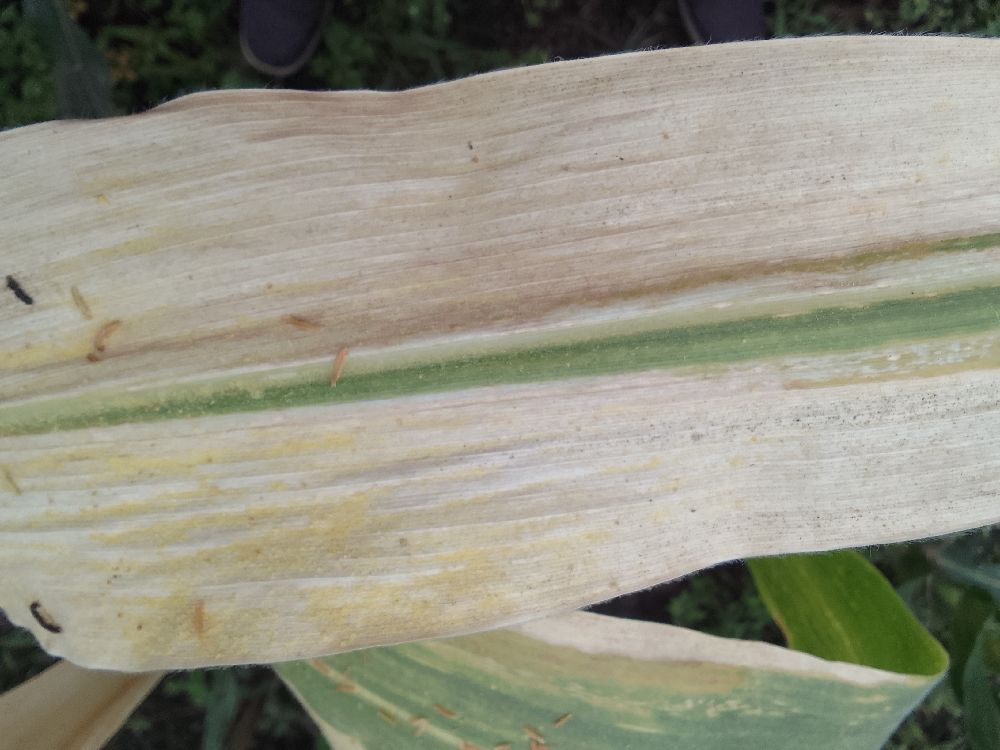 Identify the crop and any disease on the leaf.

maize, maize lethal necrosis
